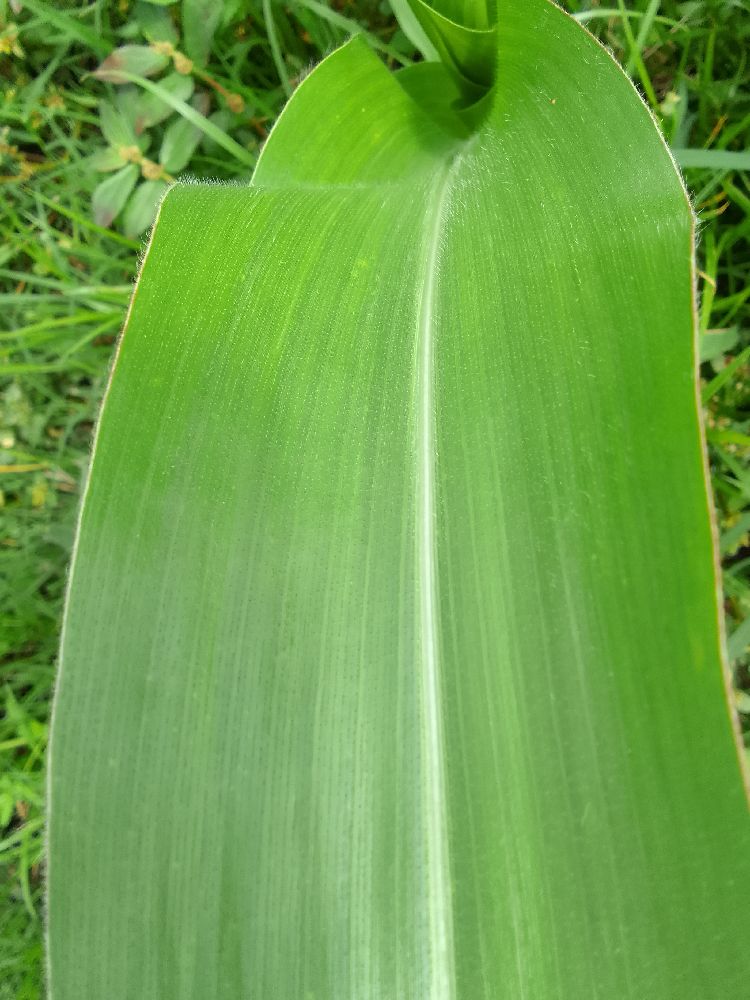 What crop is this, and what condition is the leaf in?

maize, healthy
